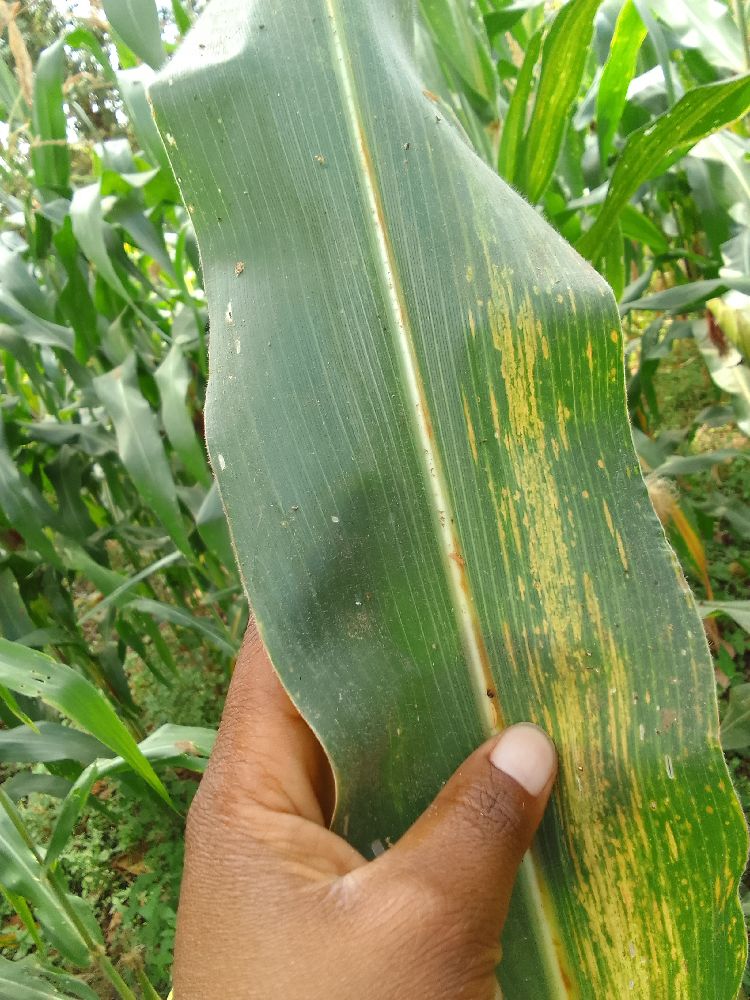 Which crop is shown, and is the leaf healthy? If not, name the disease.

maize, maize lethal necrosis
